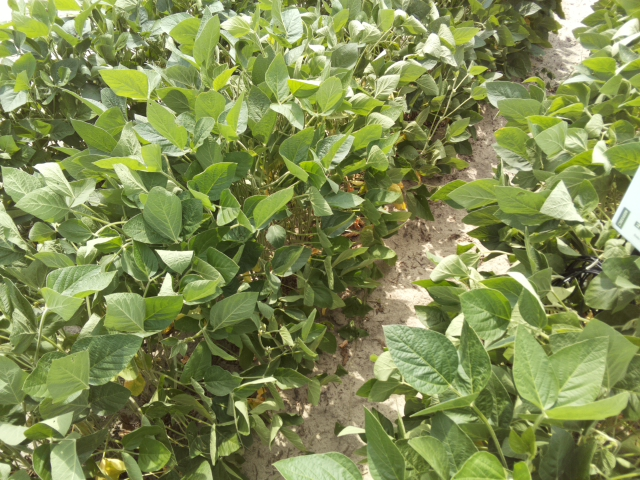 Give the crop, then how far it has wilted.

soybean, moderate turgor loss in upper canopy
